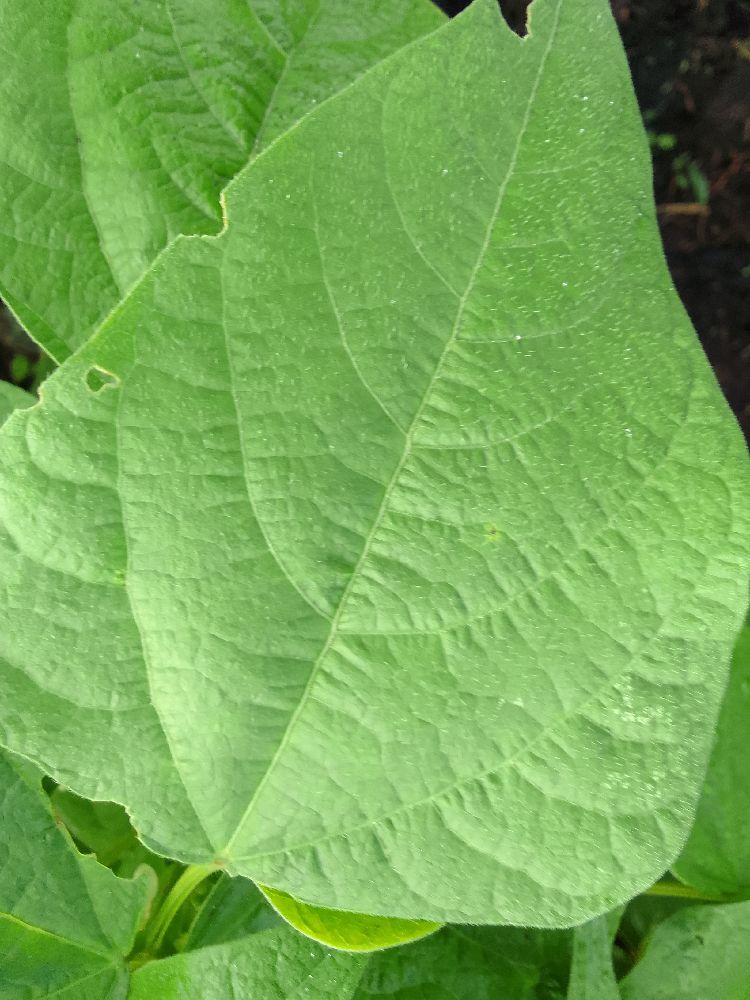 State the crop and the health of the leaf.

common bean, healthy
